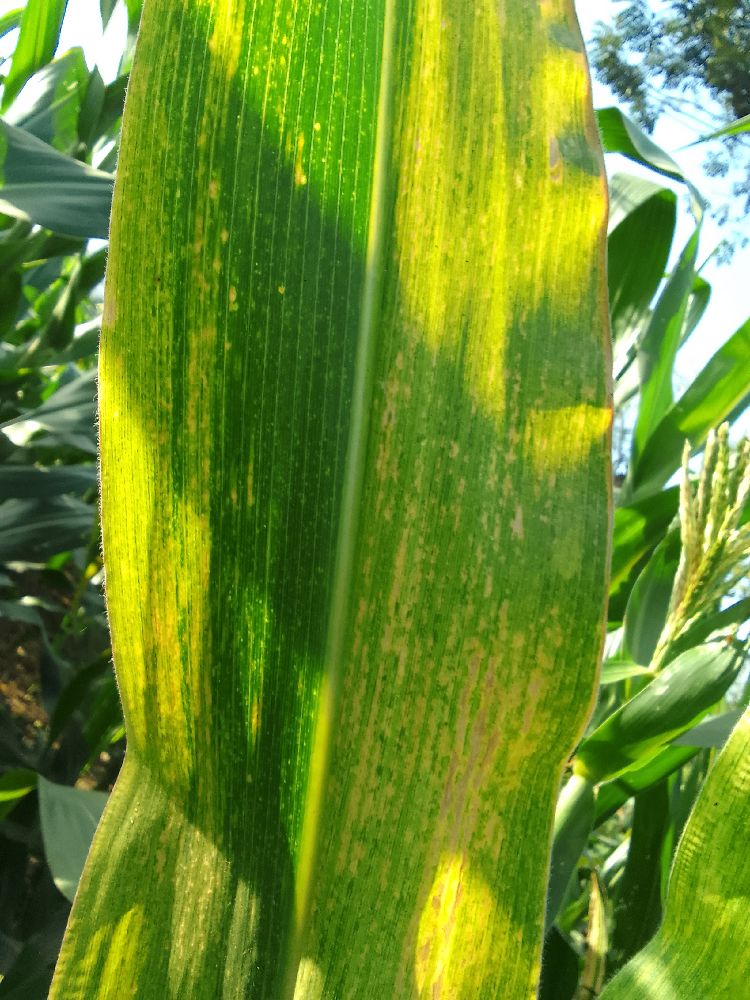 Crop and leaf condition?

maize, maize lethal necrosis
